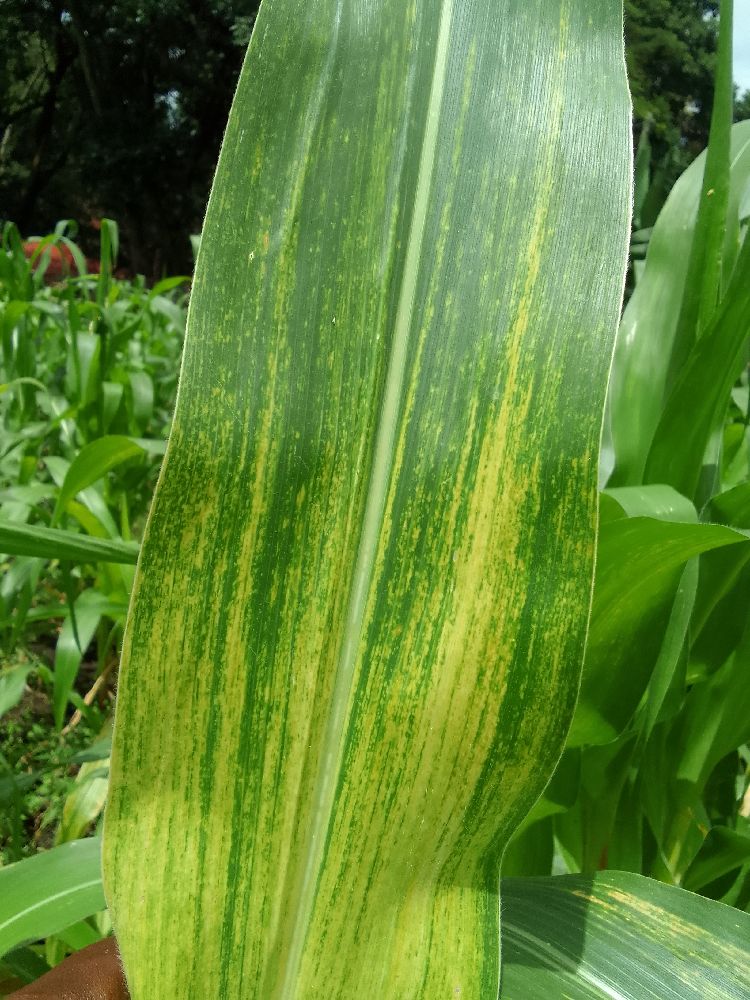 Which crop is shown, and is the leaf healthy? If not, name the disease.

maize, maize lethal necrosis
